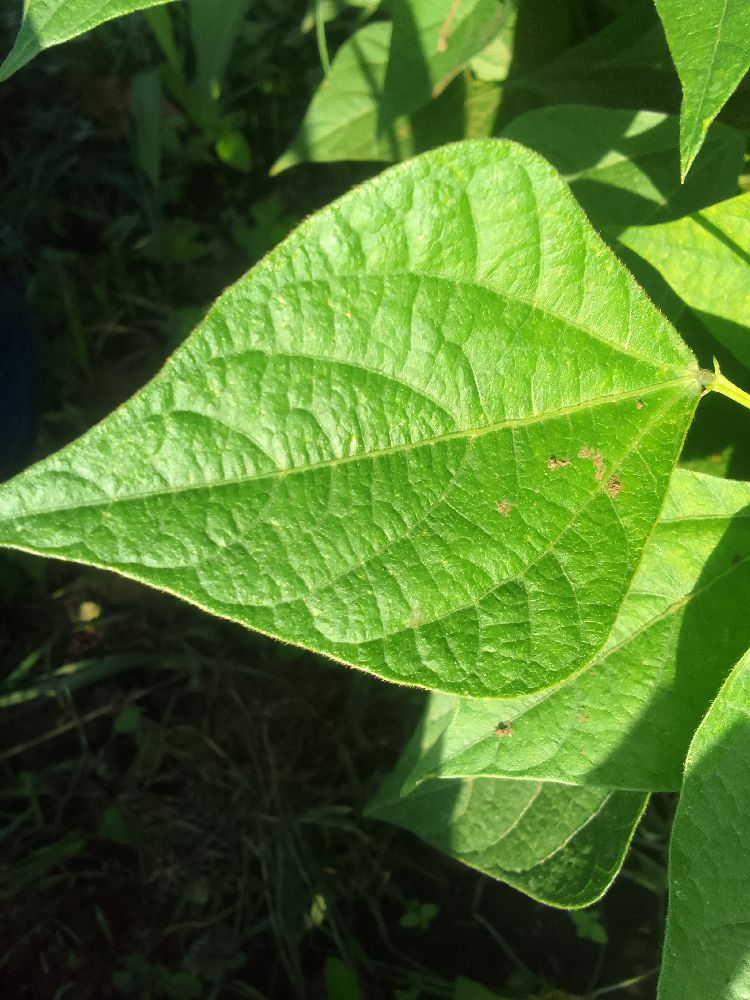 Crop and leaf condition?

common bean, healthy
